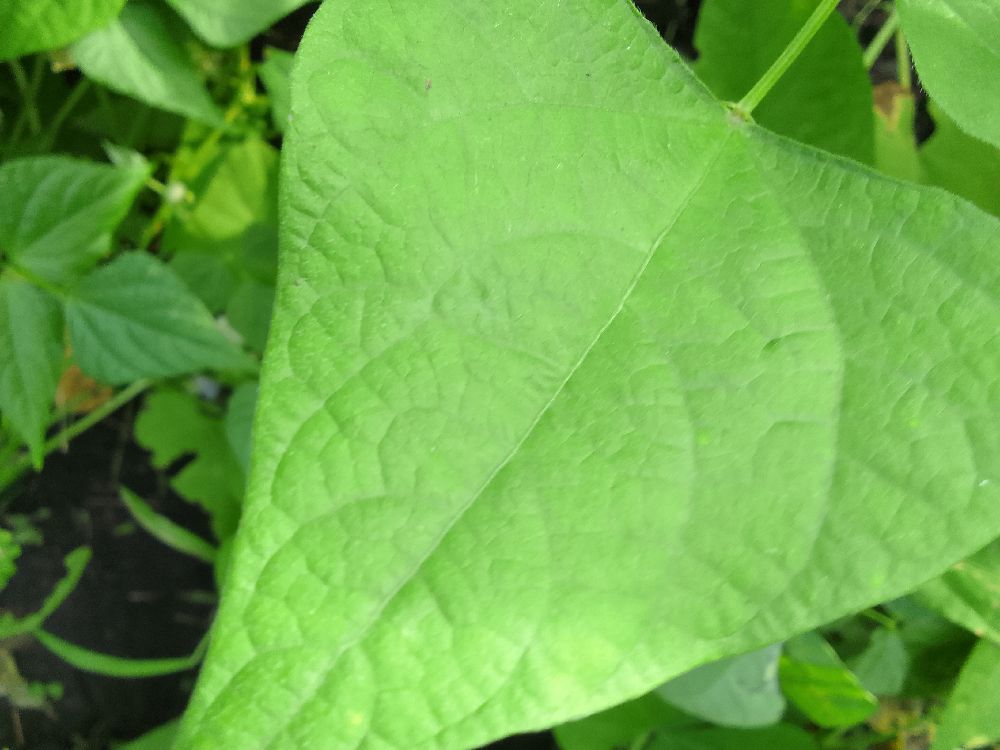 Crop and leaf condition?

common bean, healthy
